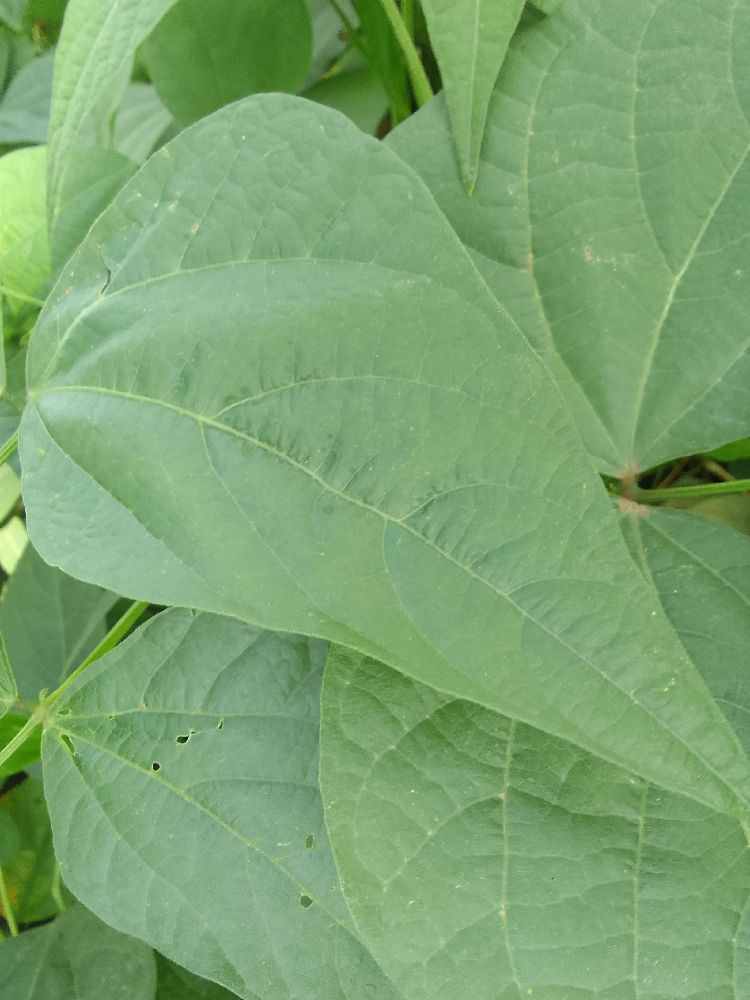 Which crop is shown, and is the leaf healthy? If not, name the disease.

common bean, healthy
